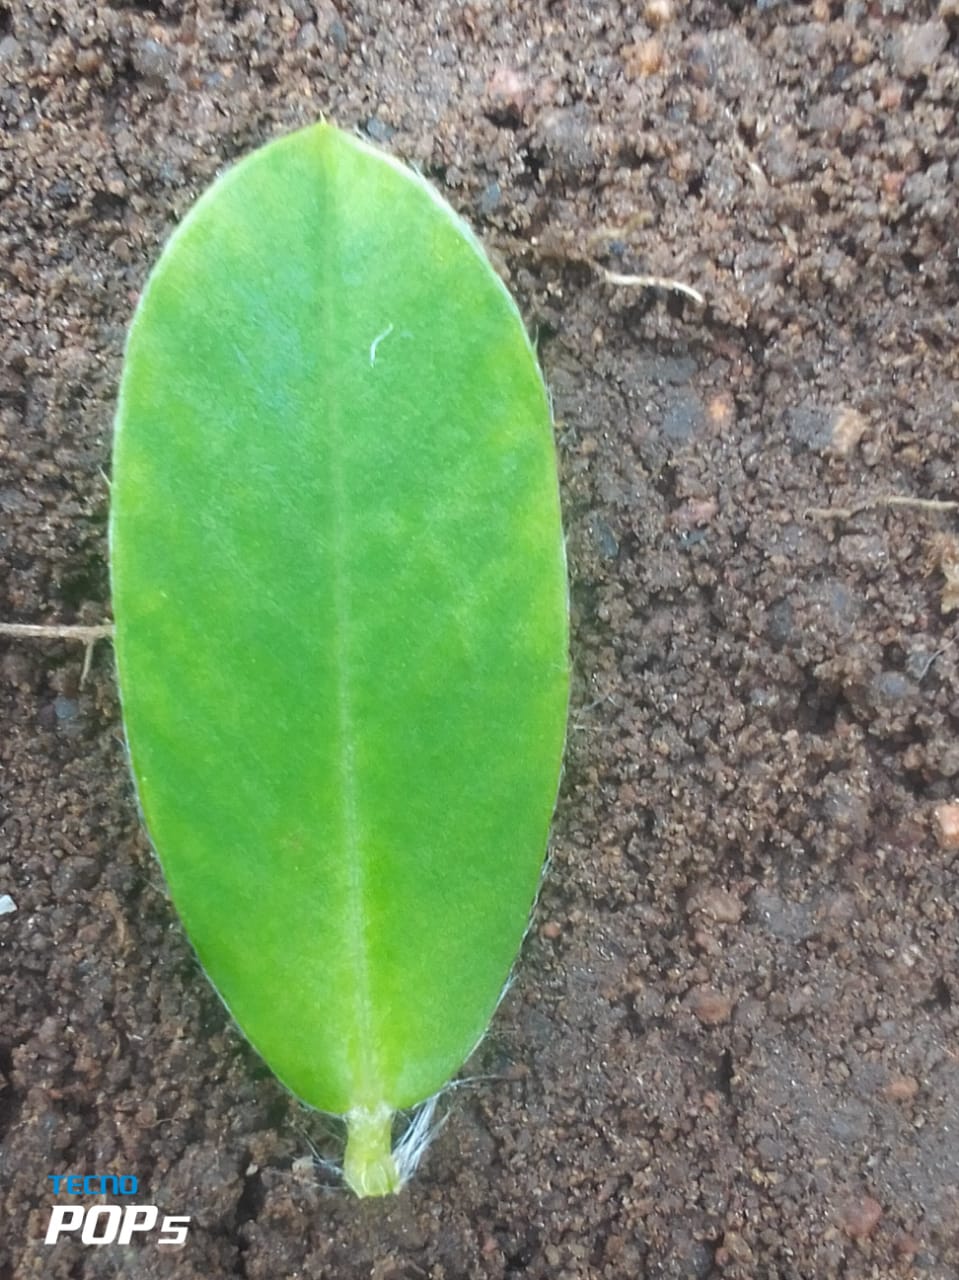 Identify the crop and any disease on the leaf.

peanut, healthy leaves
